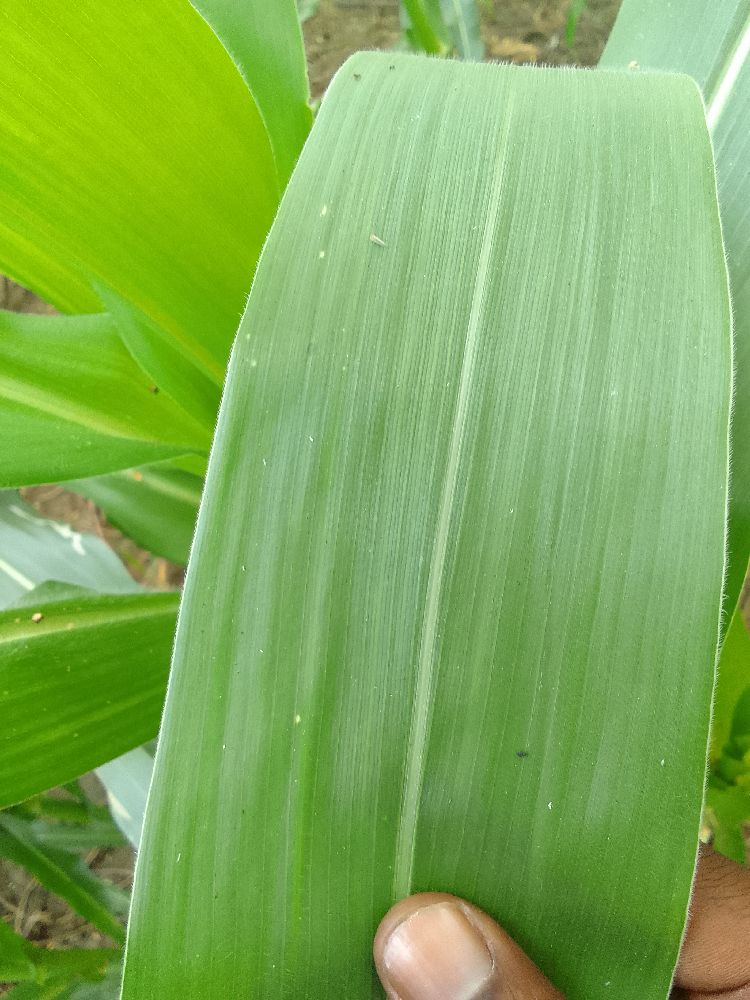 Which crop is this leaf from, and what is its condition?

maize, healthy
